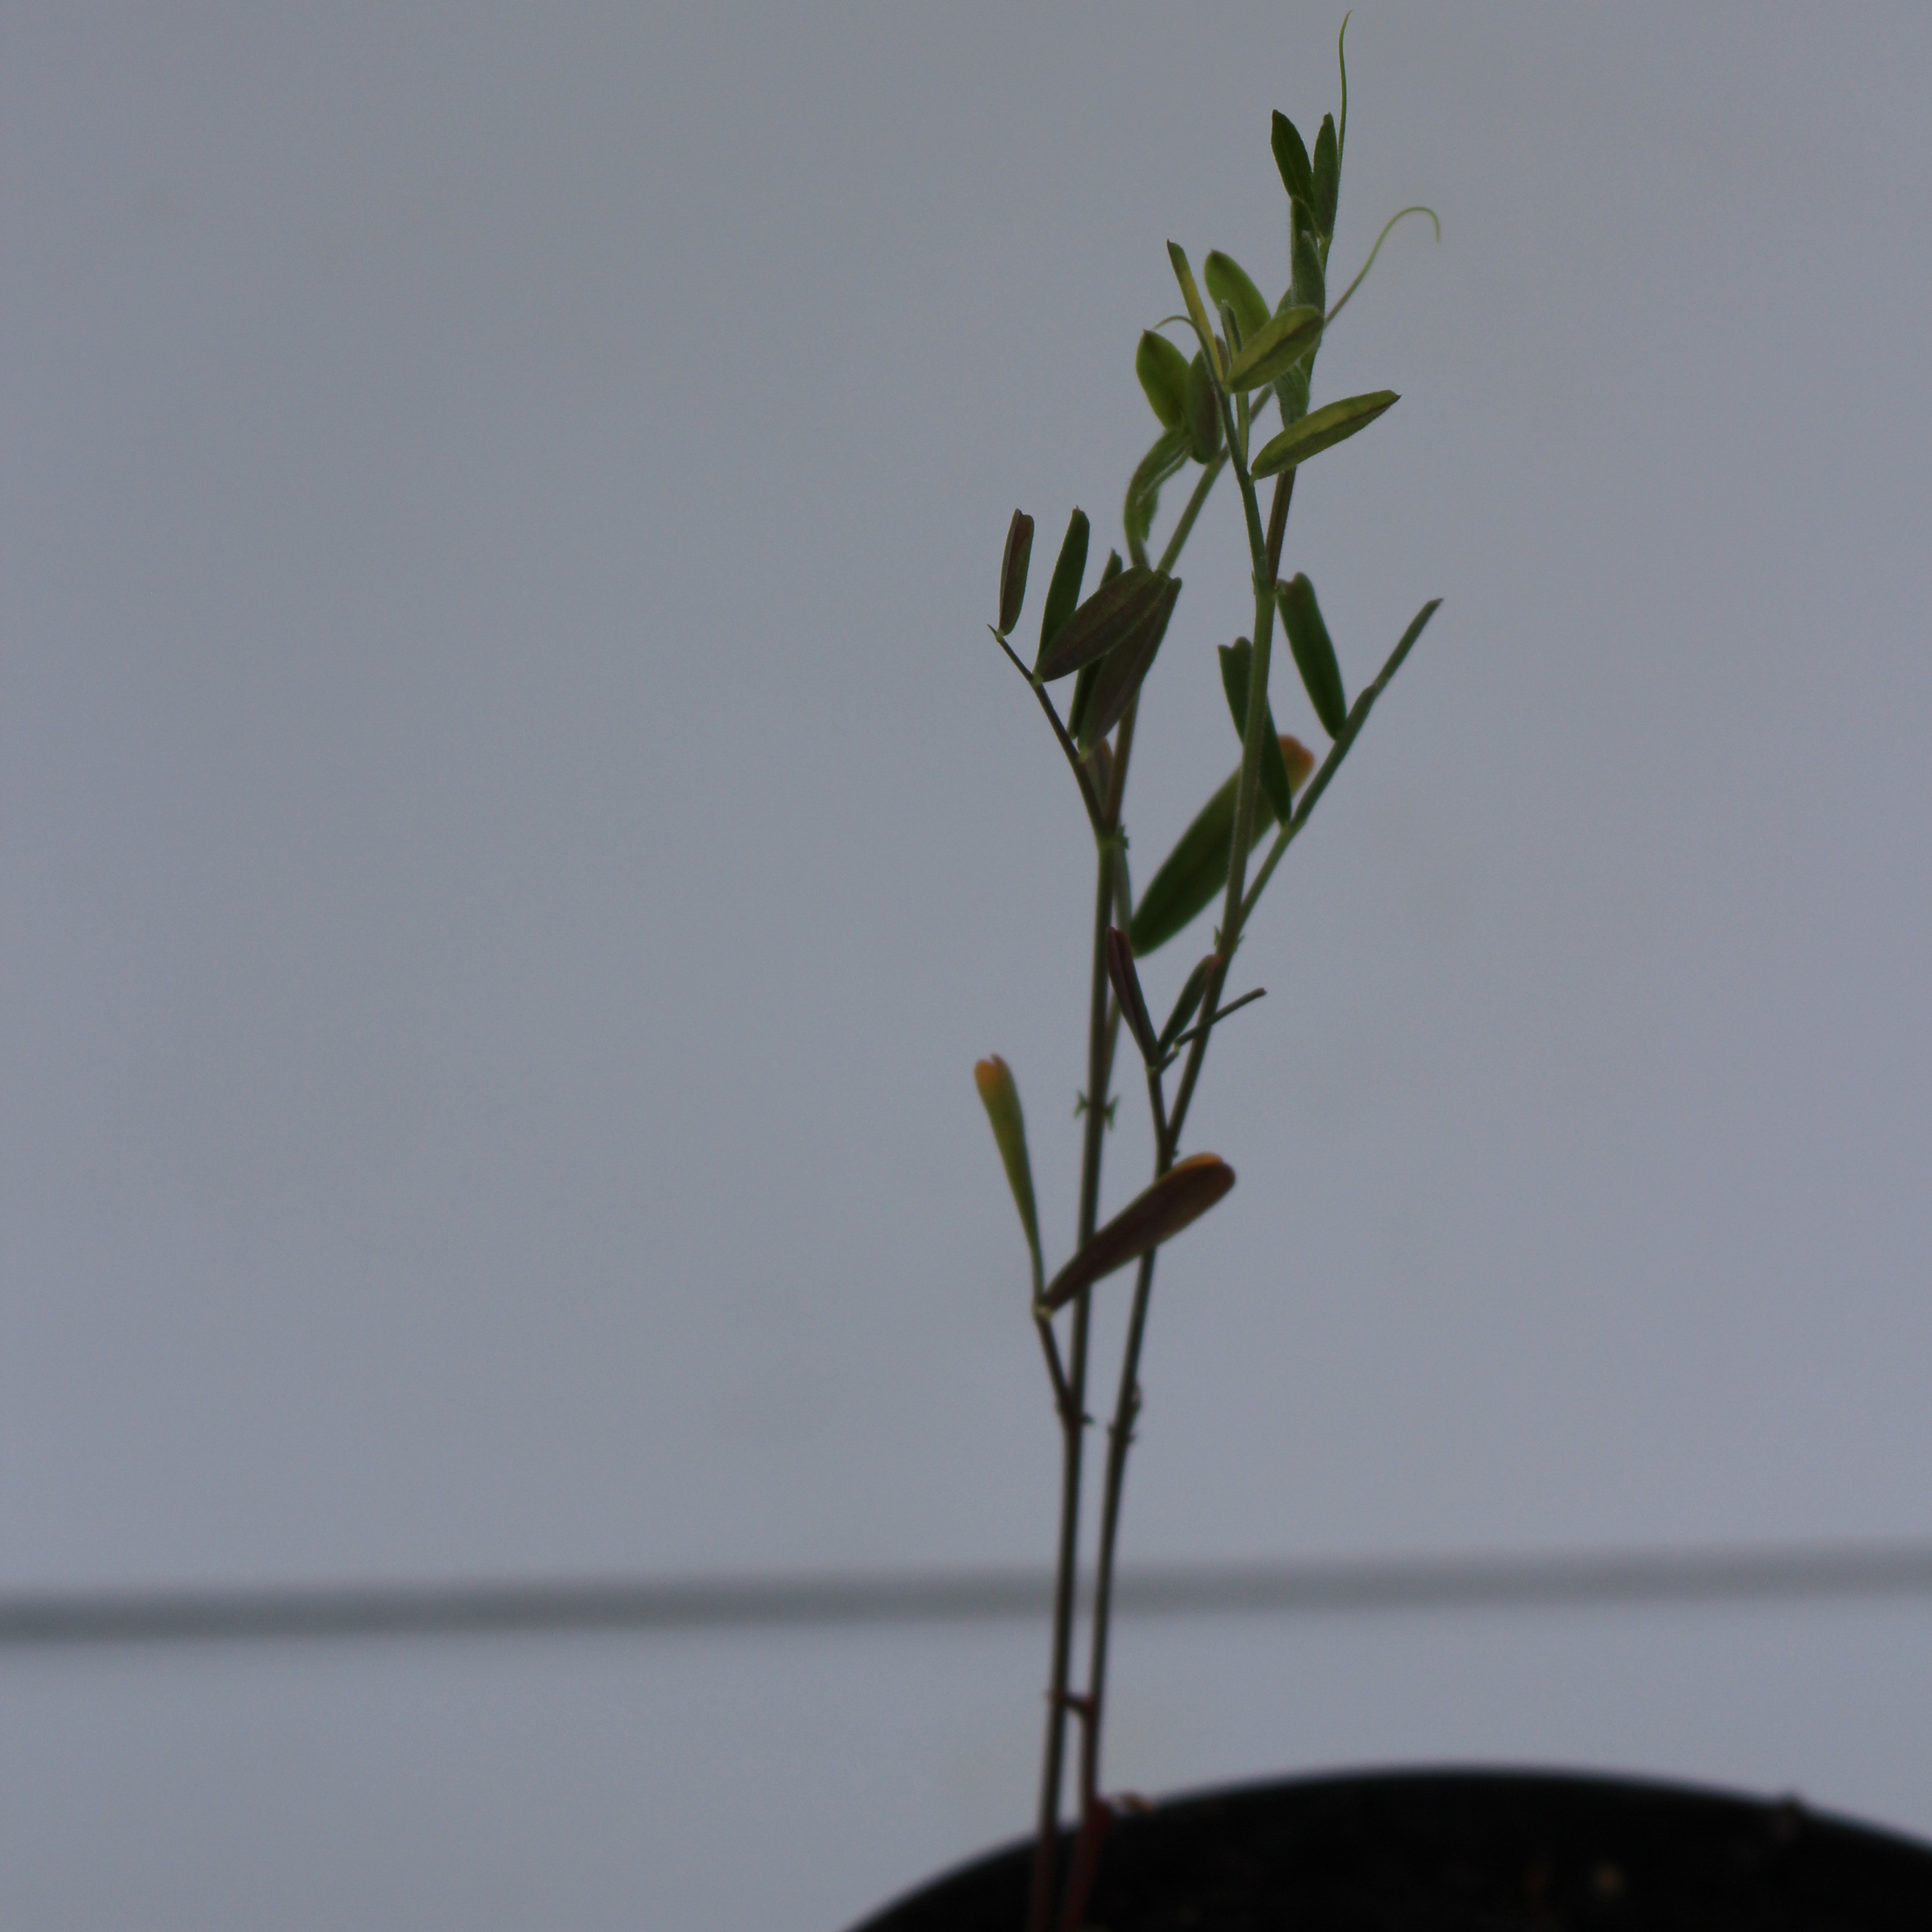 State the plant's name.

Vicia sativa
